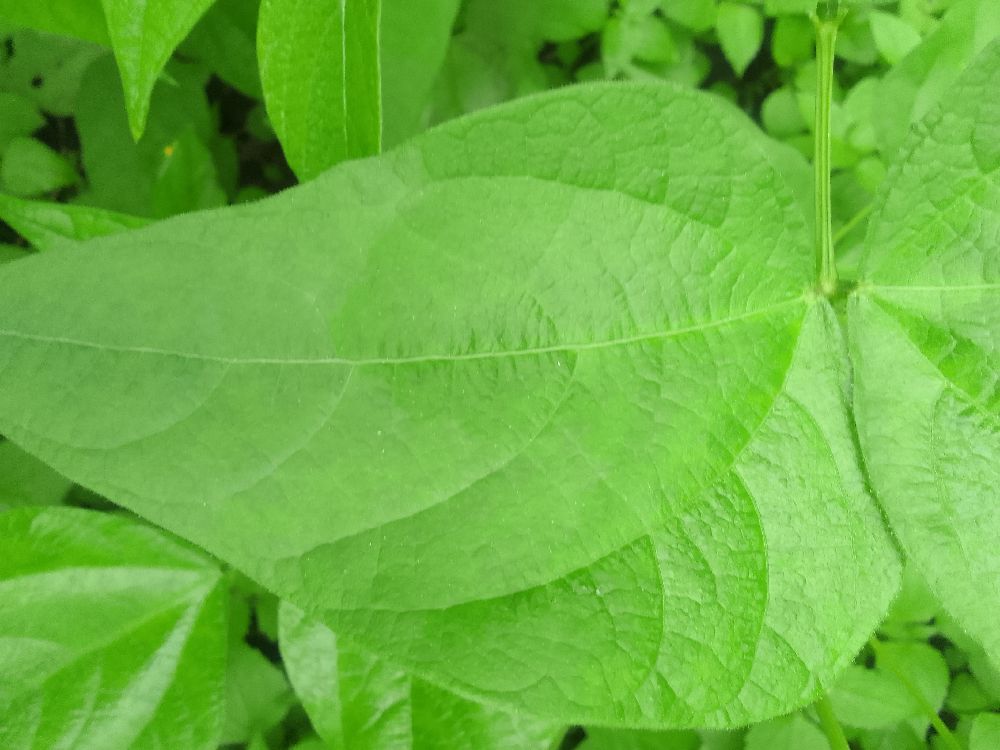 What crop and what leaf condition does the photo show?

common bean, healthy
